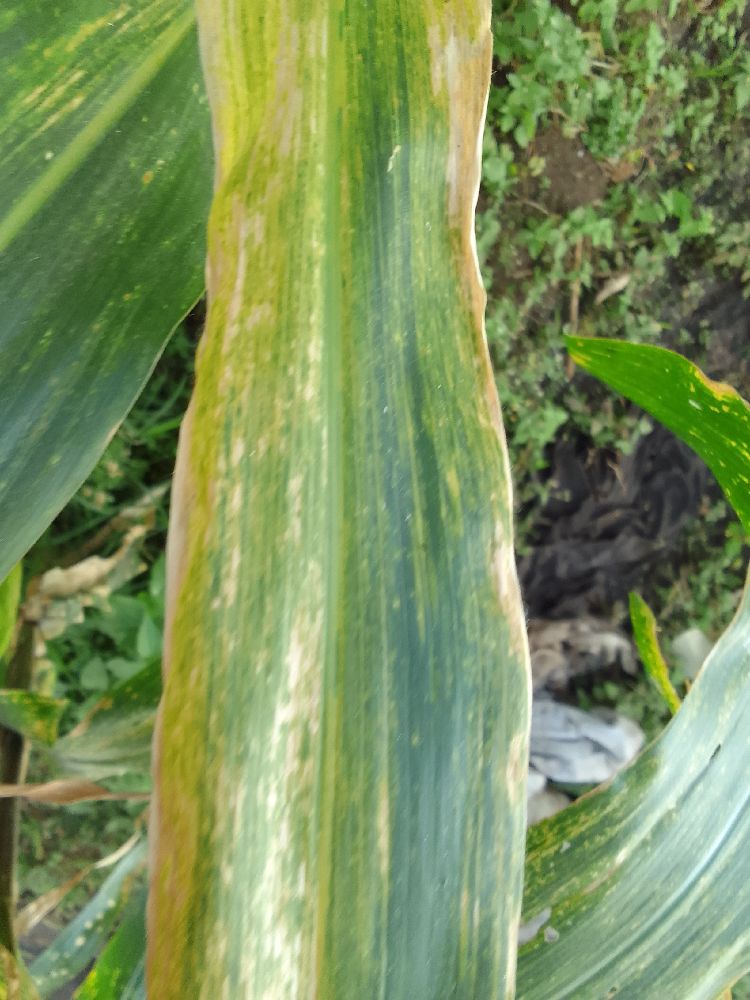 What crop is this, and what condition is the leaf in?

maize, maize lethal necrosis
